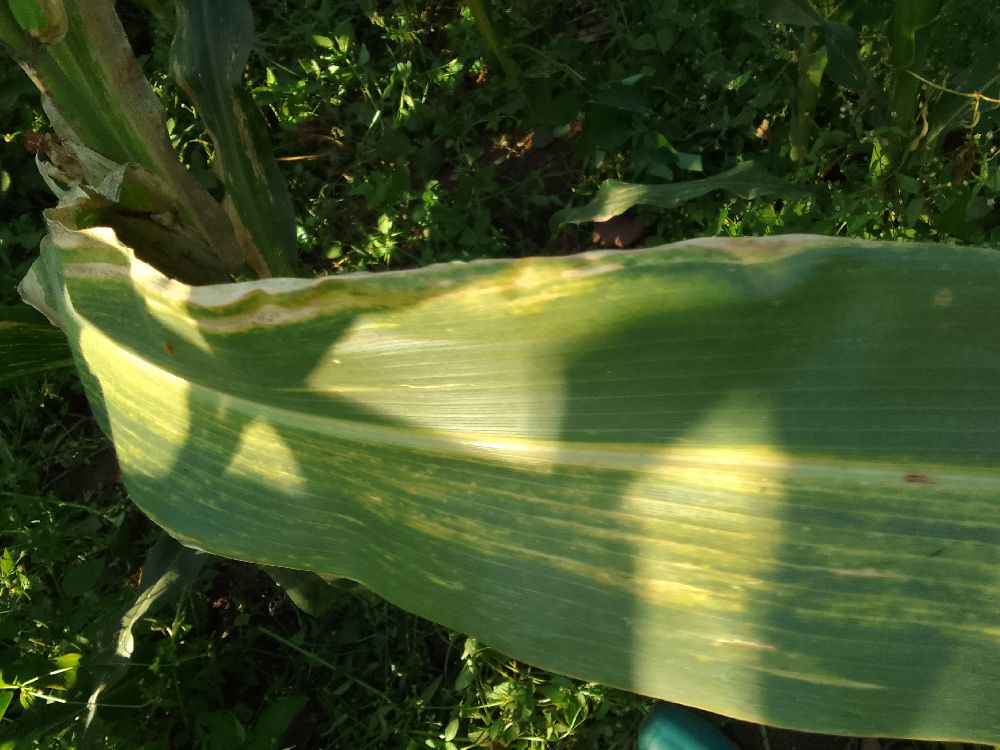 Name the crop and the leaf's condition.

maize, maize lethal necrosis
